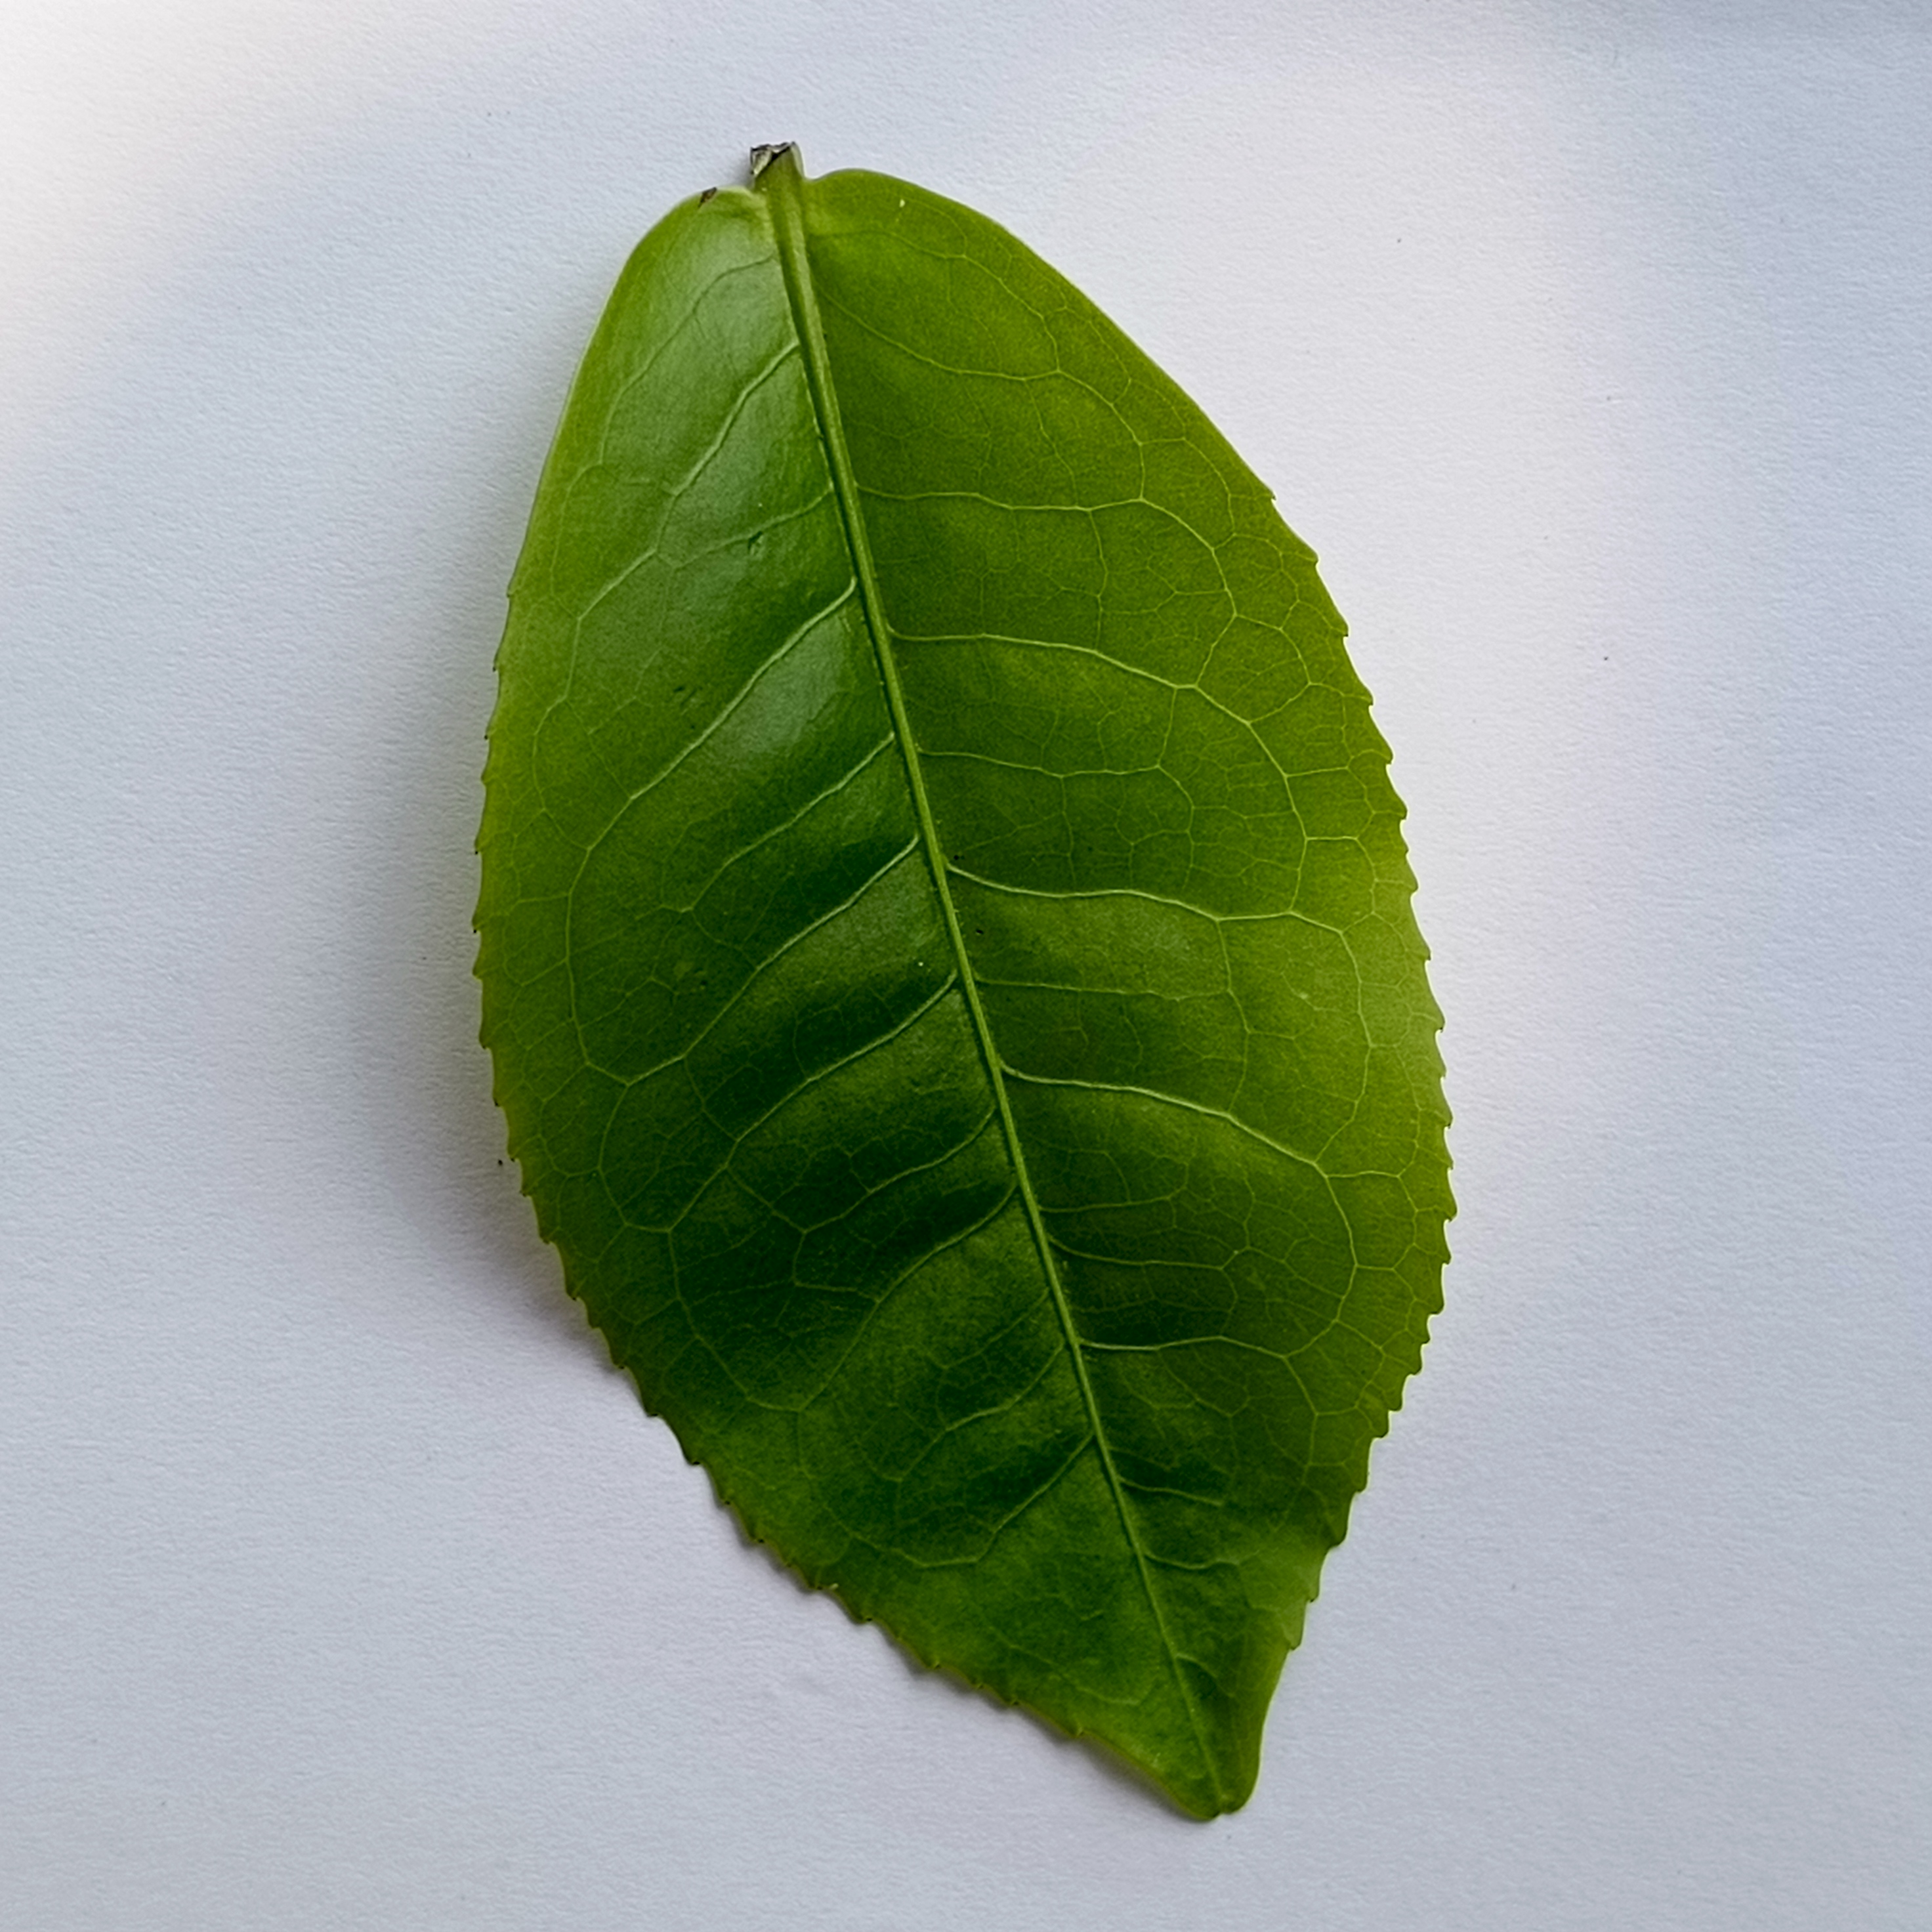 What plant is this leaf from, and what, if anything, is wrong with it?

tea, healthy
